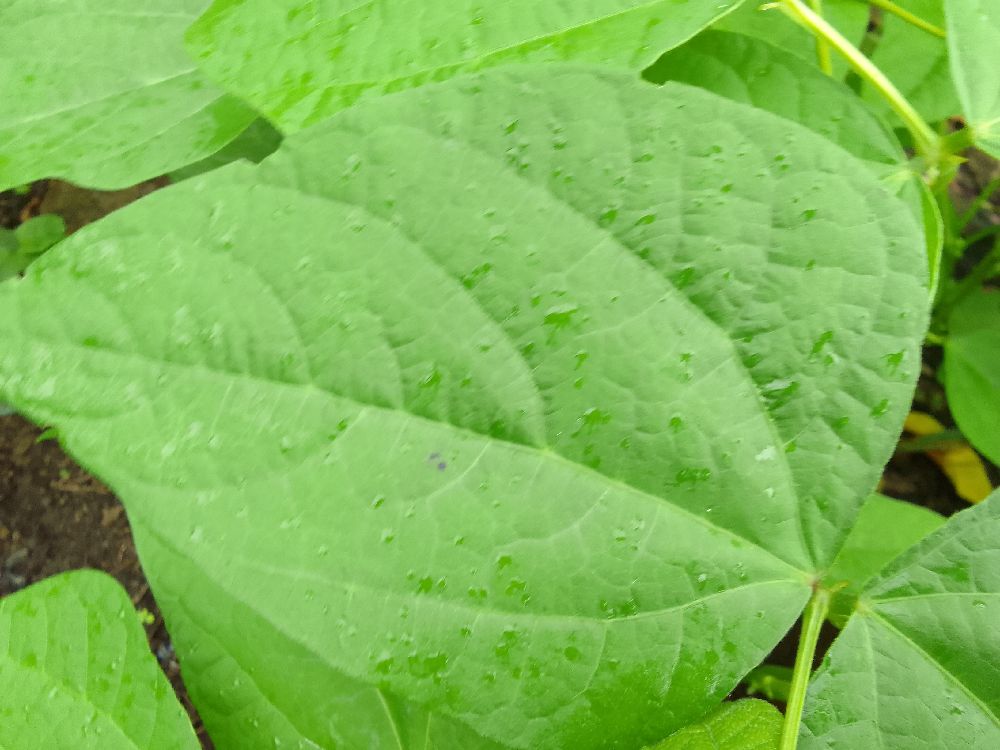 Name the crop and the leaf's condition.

common bean, healthy
